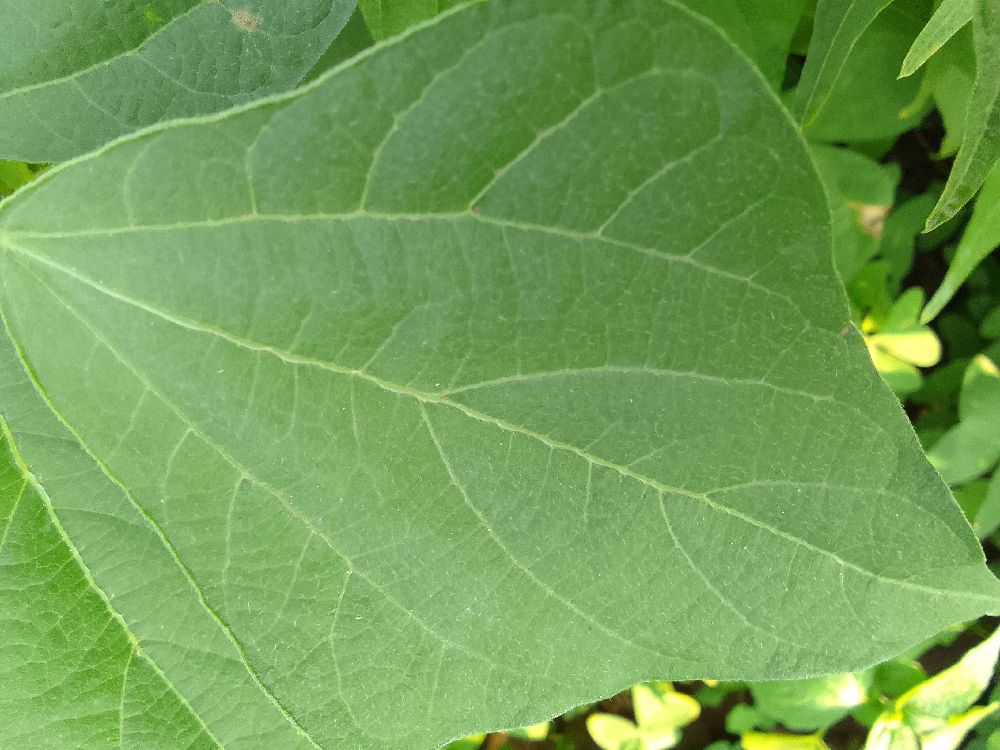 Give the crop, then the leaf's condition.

common bean, healthy
